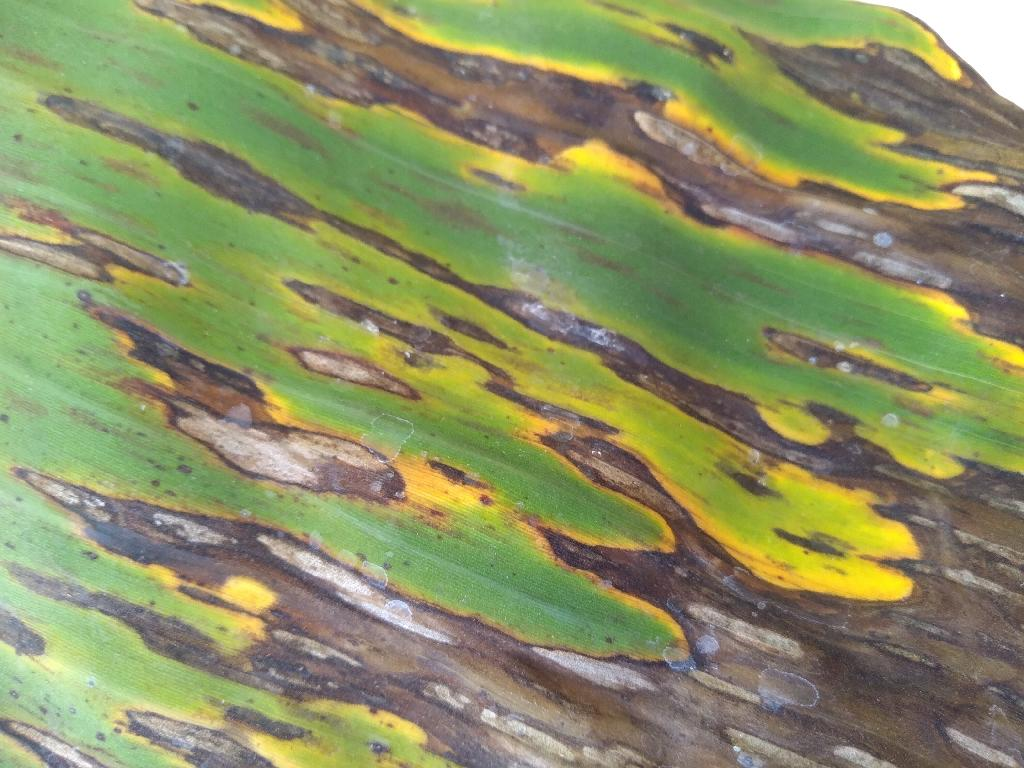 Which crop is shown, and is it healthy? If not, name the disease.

banana, black sigatoka
